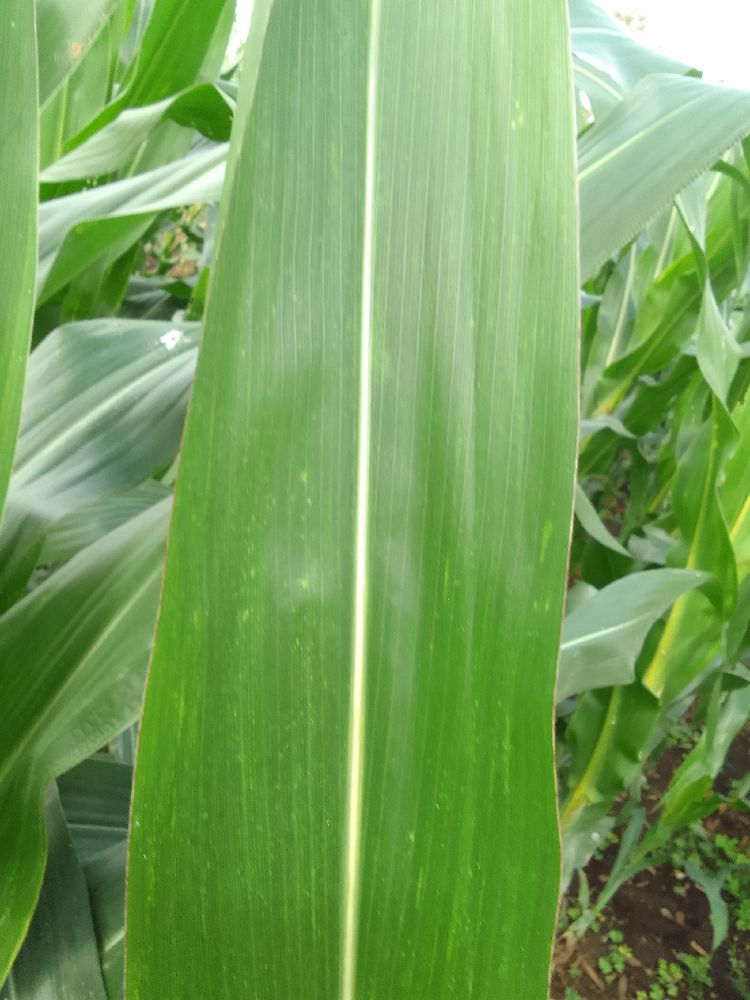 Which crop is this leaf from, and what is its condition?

maize, maize lethal necrosis
